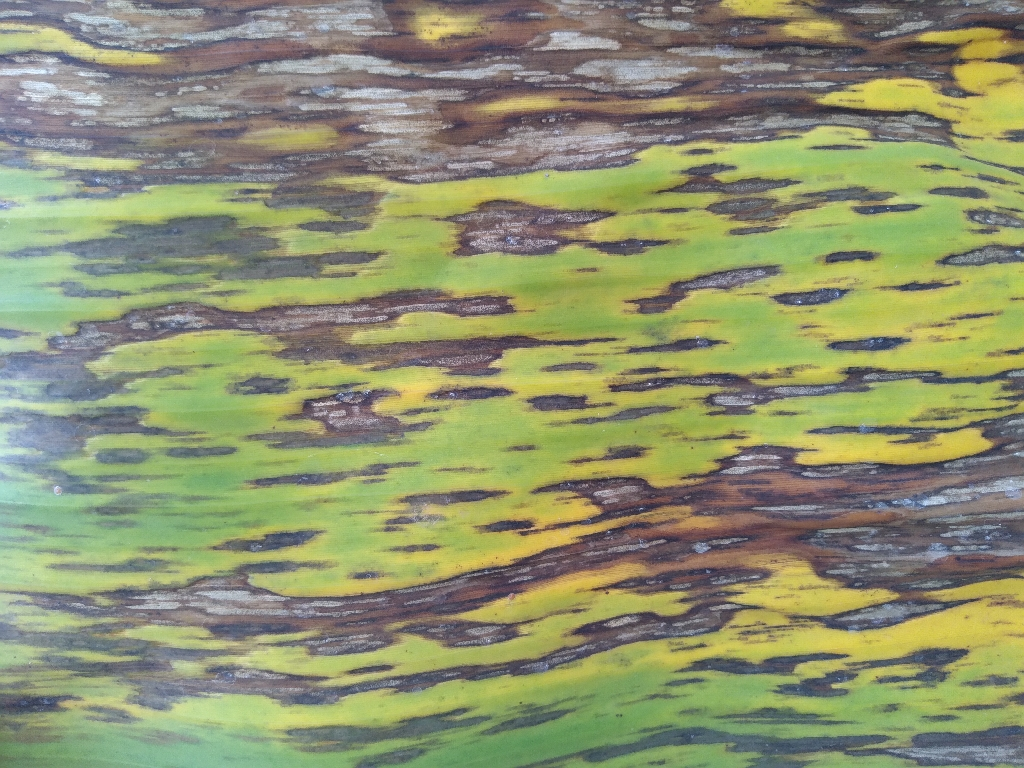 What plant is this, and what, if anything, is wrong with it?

banana, black sigatoka
